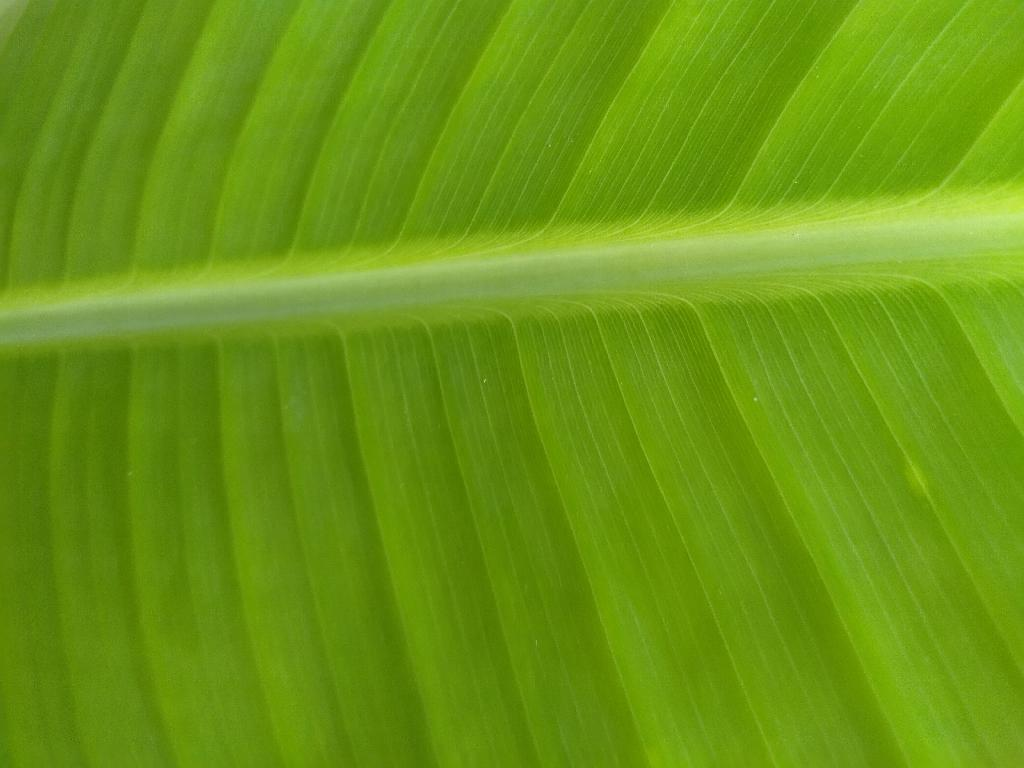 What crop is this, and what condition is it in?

banana, healthy
